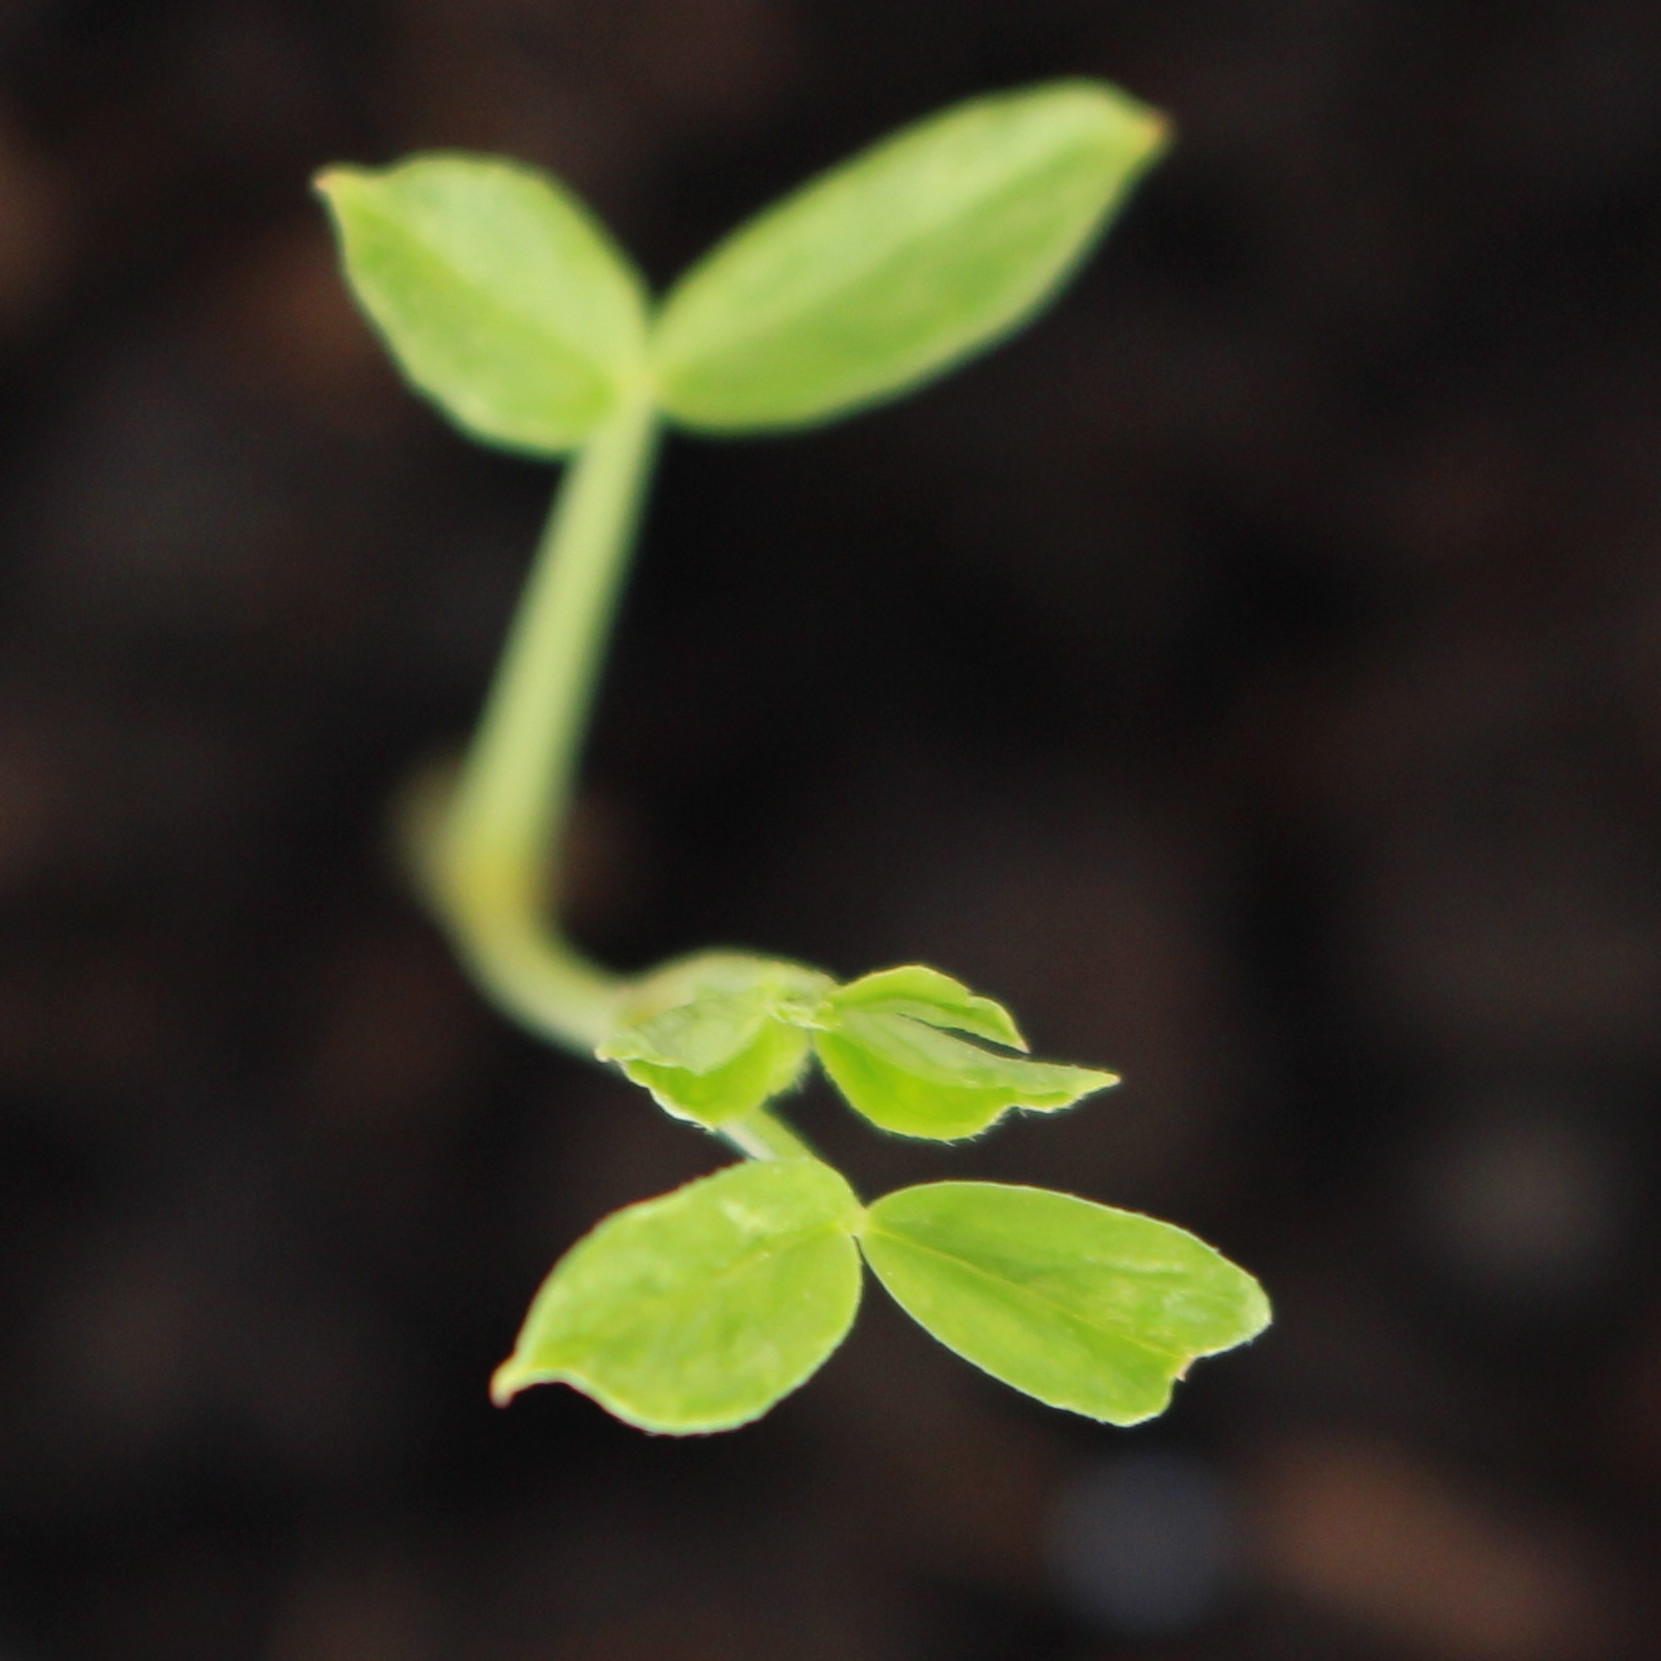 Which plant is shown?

Vicia sativa
